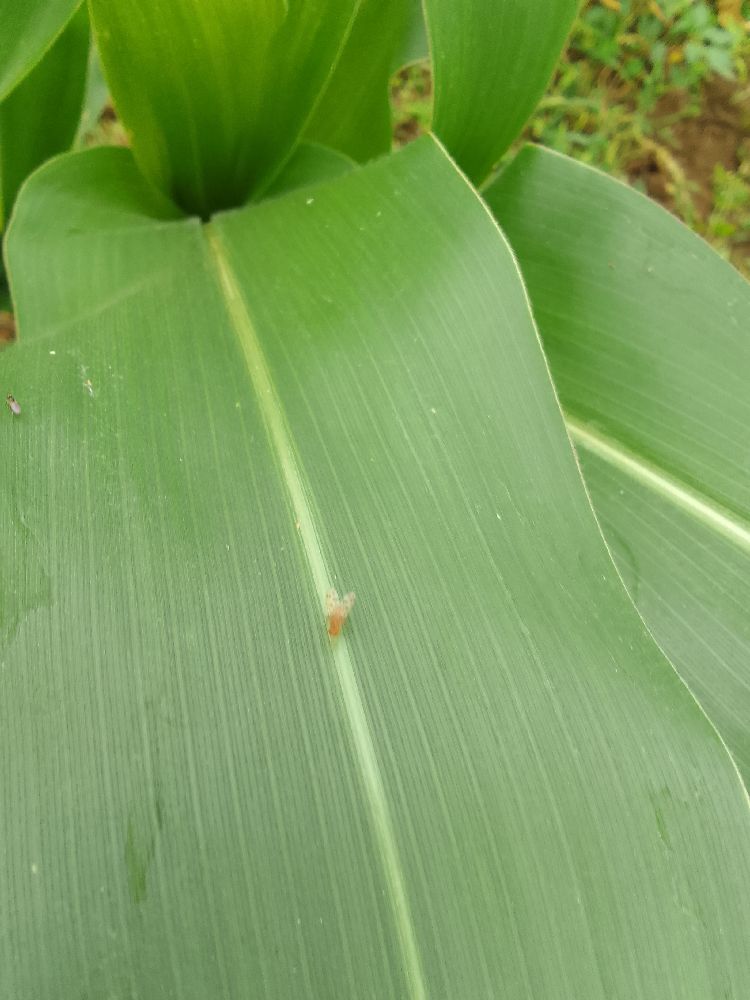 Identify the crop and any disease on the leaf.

maize, healthy
